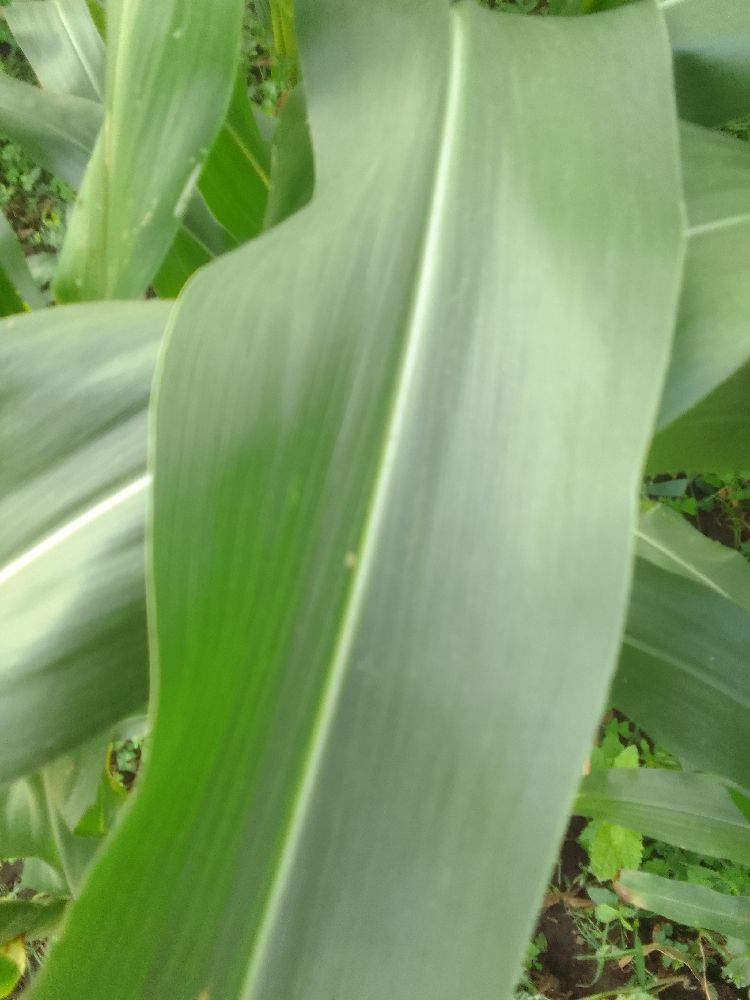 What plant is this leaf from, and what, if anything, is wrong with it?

maize, healthy
